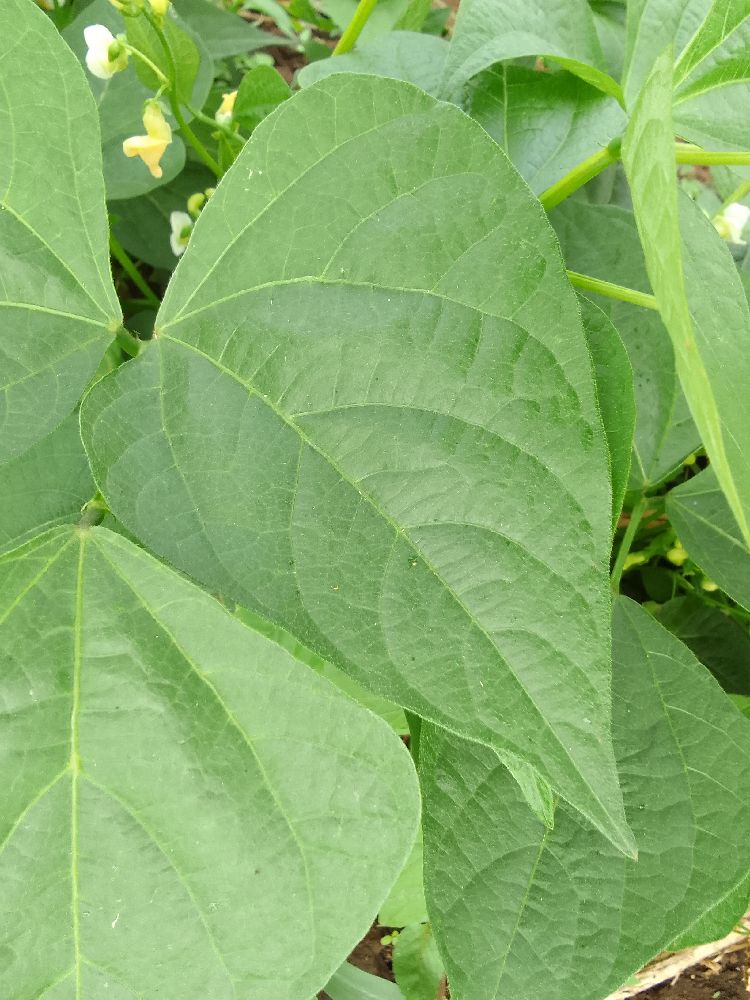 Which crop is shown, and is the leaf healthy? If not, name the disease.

common bean, healthy
